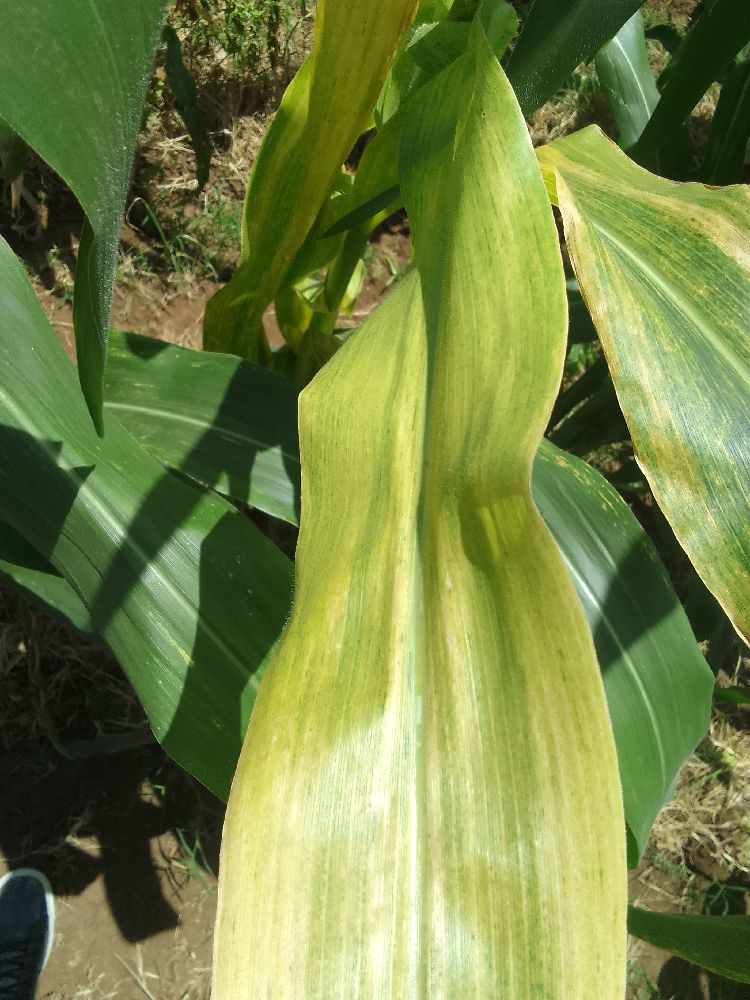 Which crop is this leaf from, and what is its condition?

maize, maize lethal necrosis
